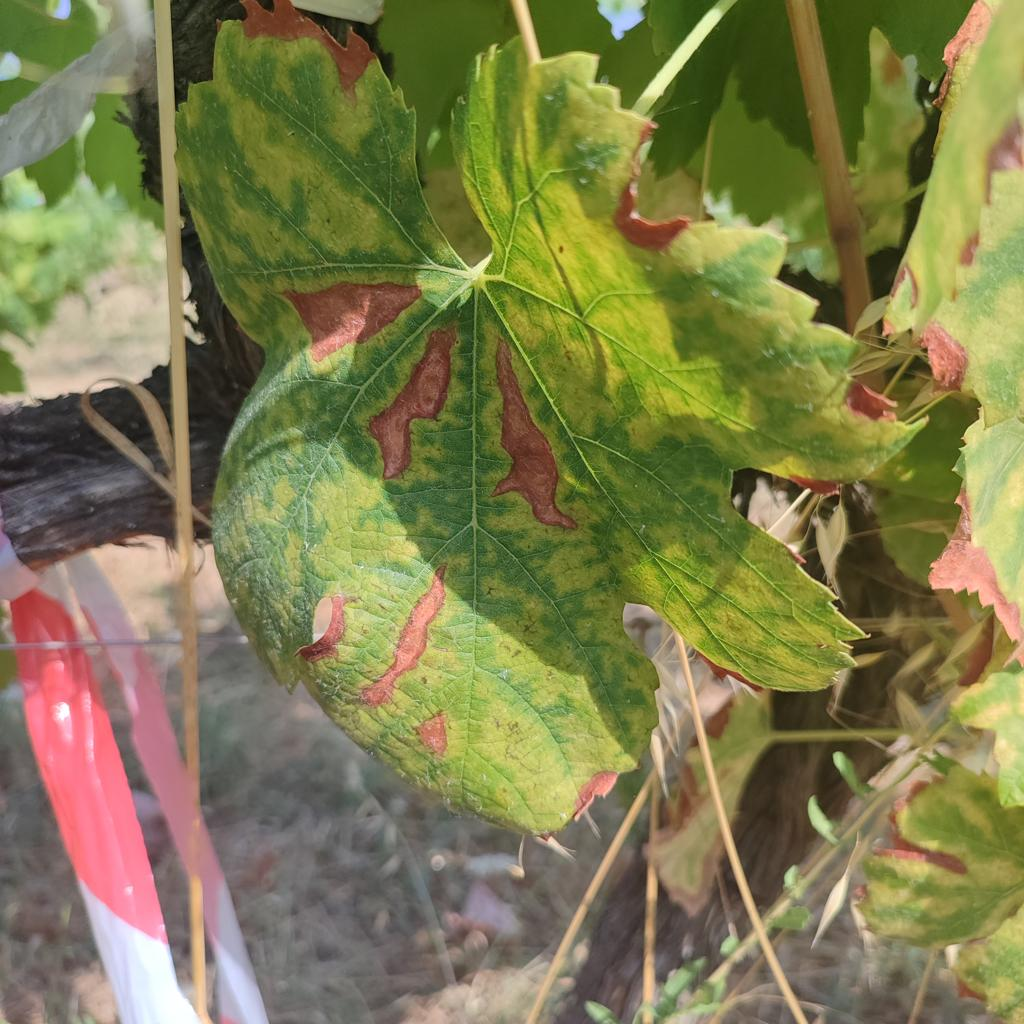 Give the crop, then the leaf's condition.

grapevine, esca complex
